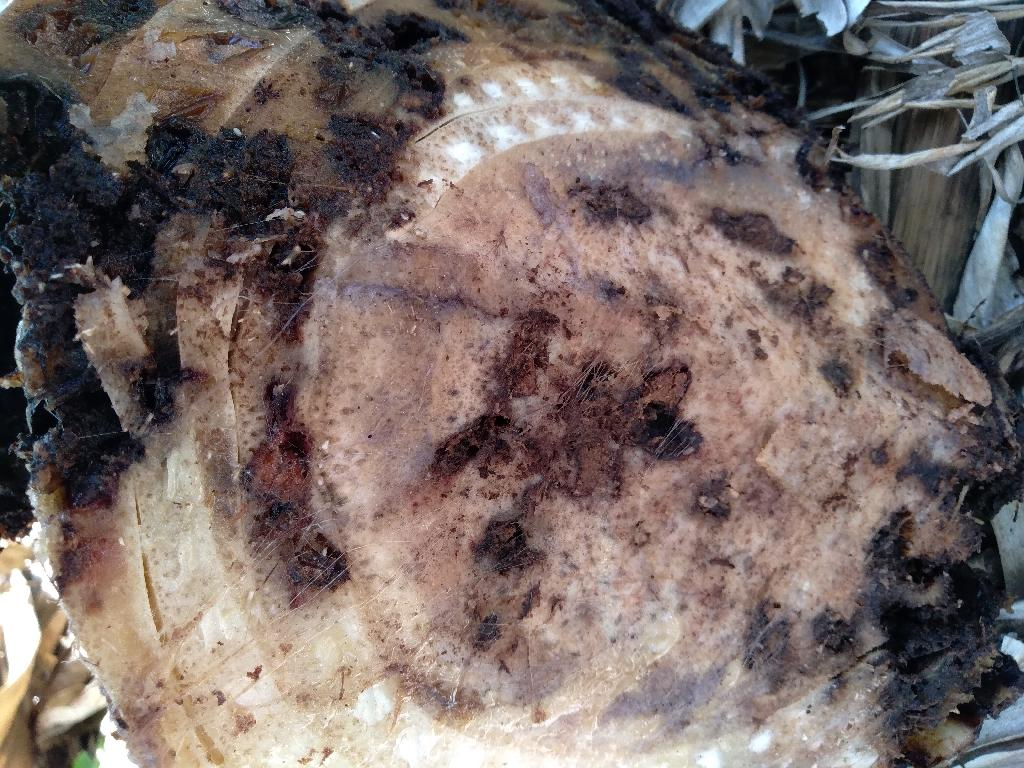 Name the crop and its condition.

banana, fusarium wilt race 1
